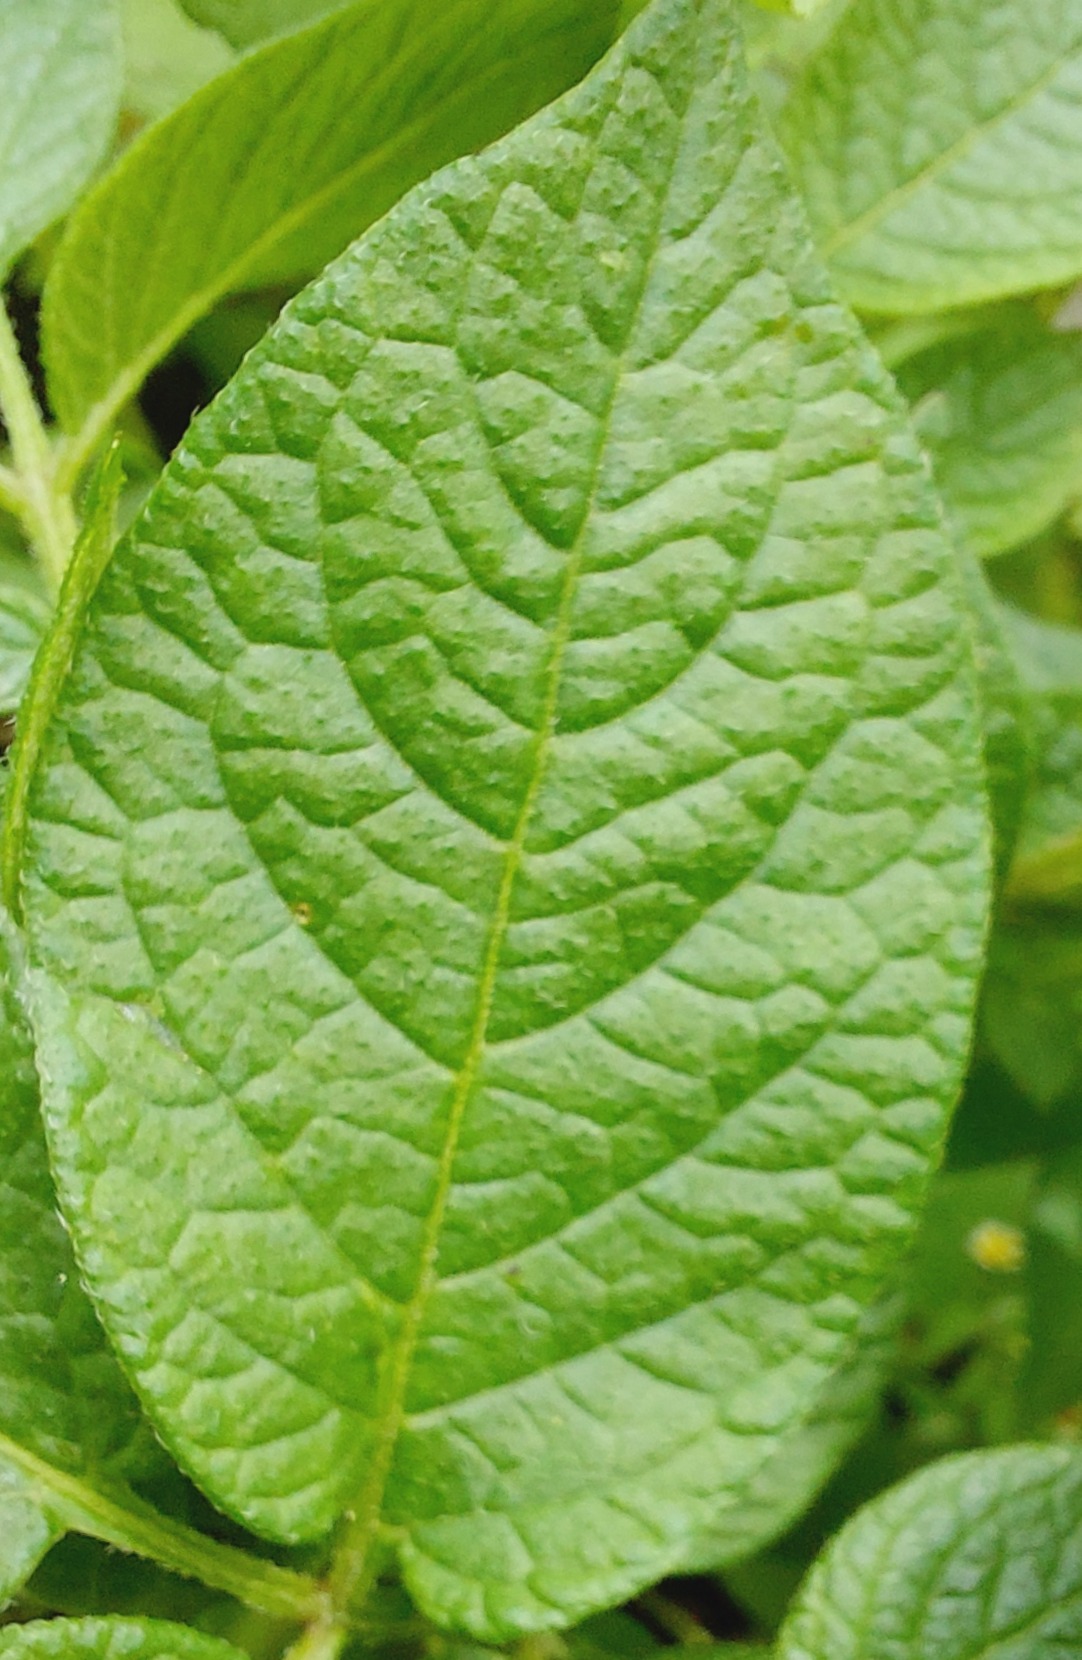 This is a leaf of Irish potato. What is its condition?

healthy
